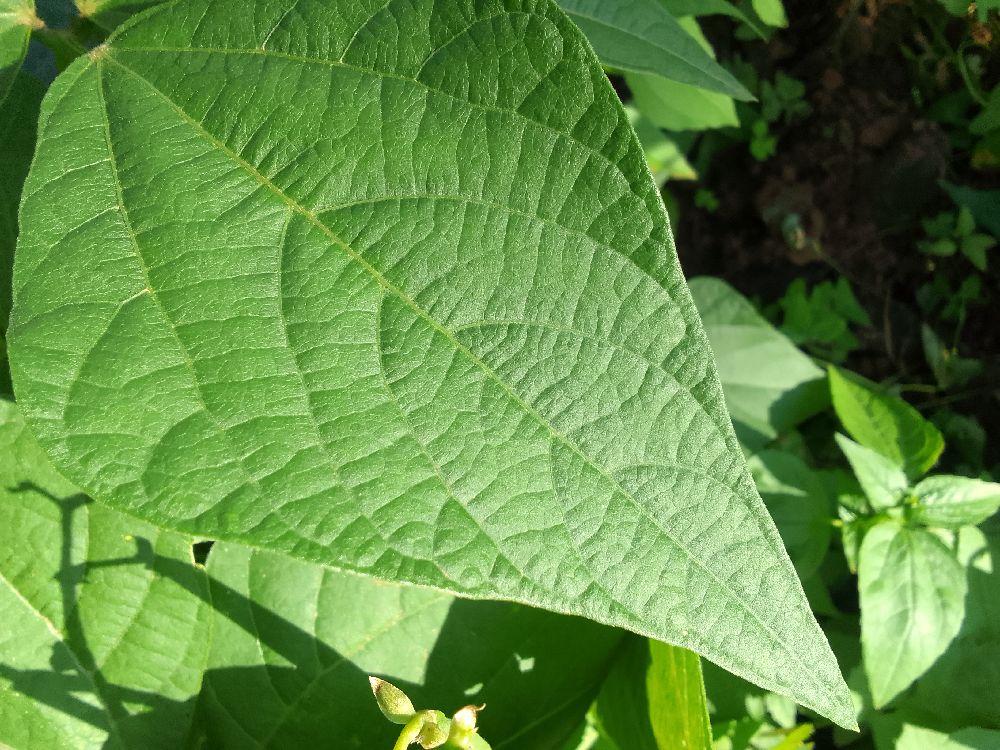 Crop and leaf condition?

common bean, healthy
